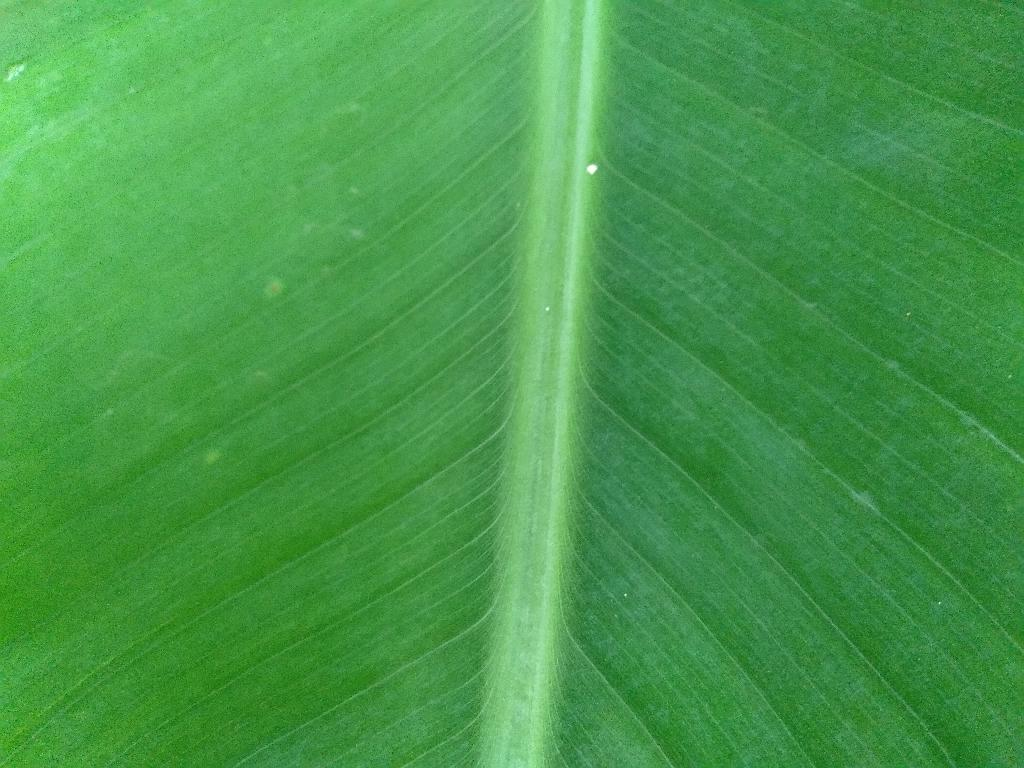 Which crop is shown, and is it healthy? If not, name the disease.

banana, healthy
